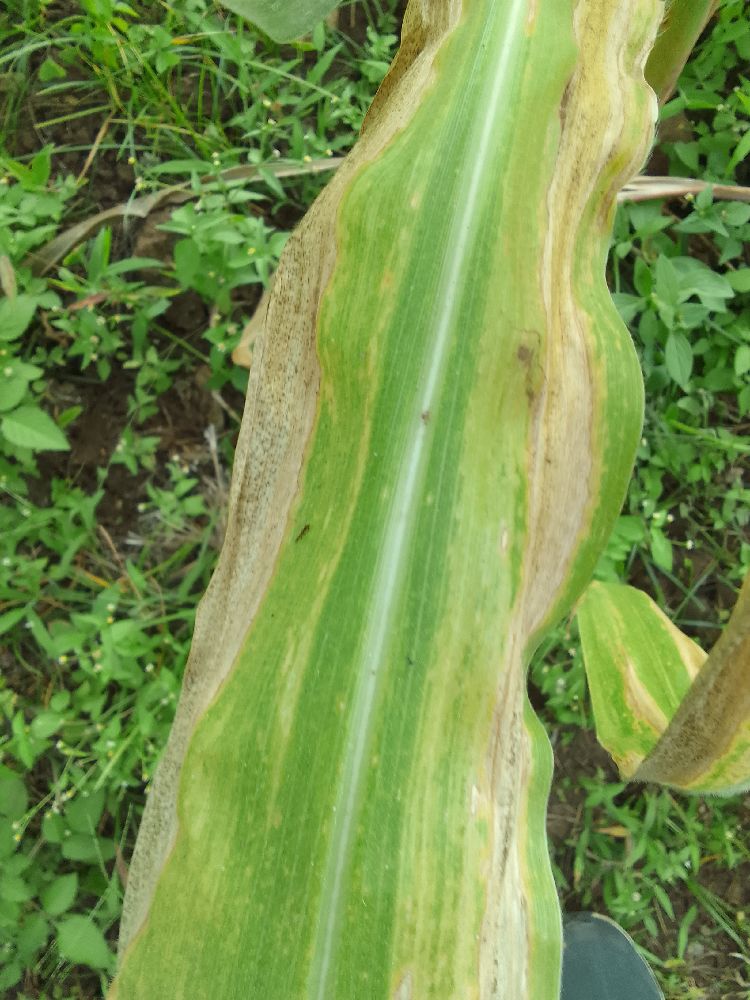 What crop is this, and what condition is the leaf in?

maize, maize lethal necrosis
